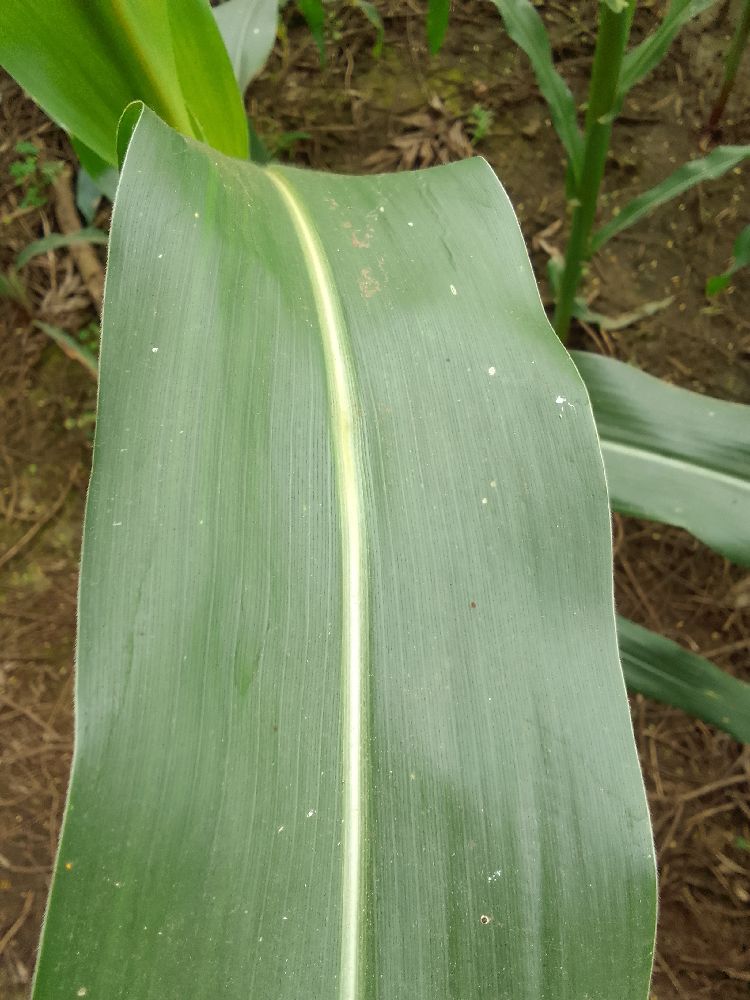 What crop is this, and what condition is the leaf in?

maize, healthy
